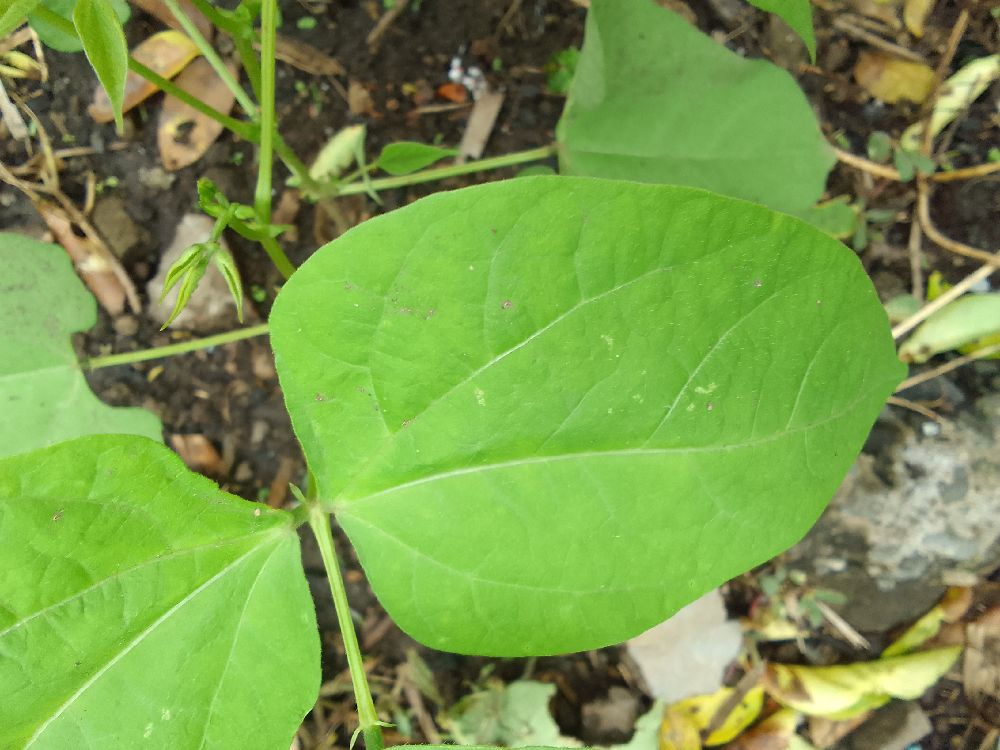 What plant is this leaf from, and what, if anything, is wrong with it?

common bean, healthy
